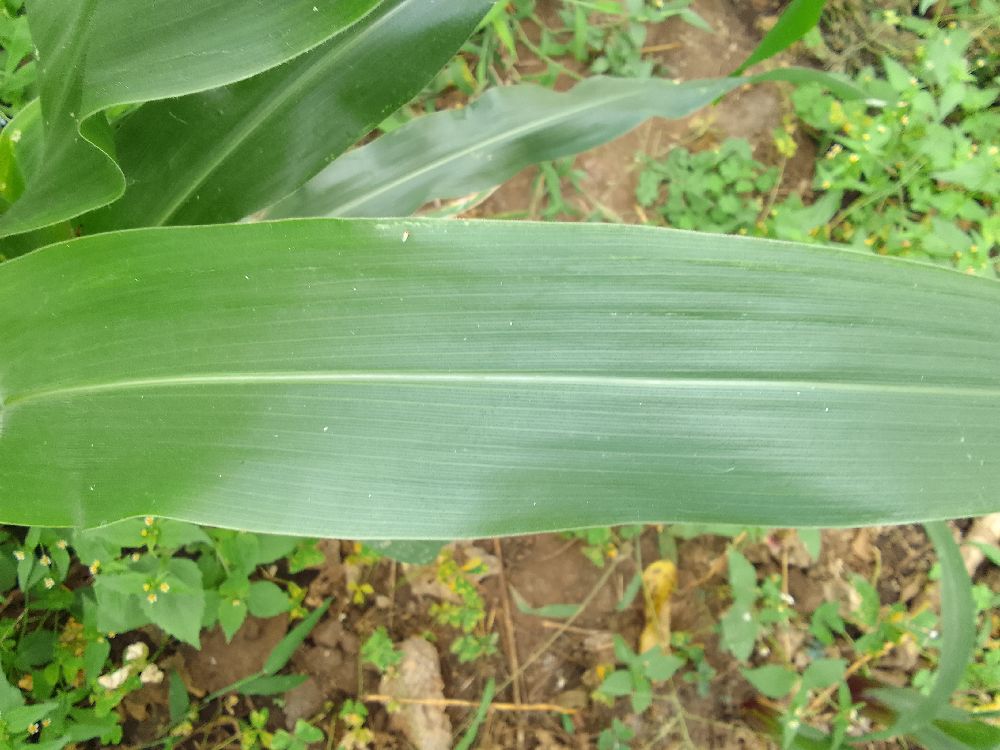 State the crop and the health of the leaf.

maize, healthy
